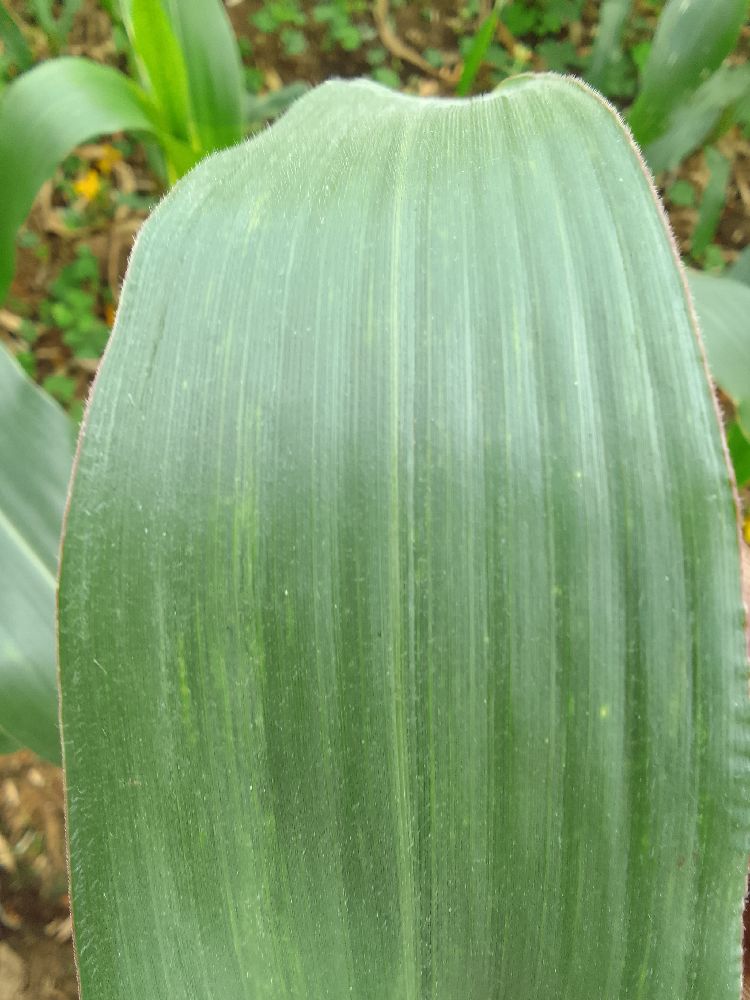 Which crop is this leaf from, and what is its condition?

maize, healthy
